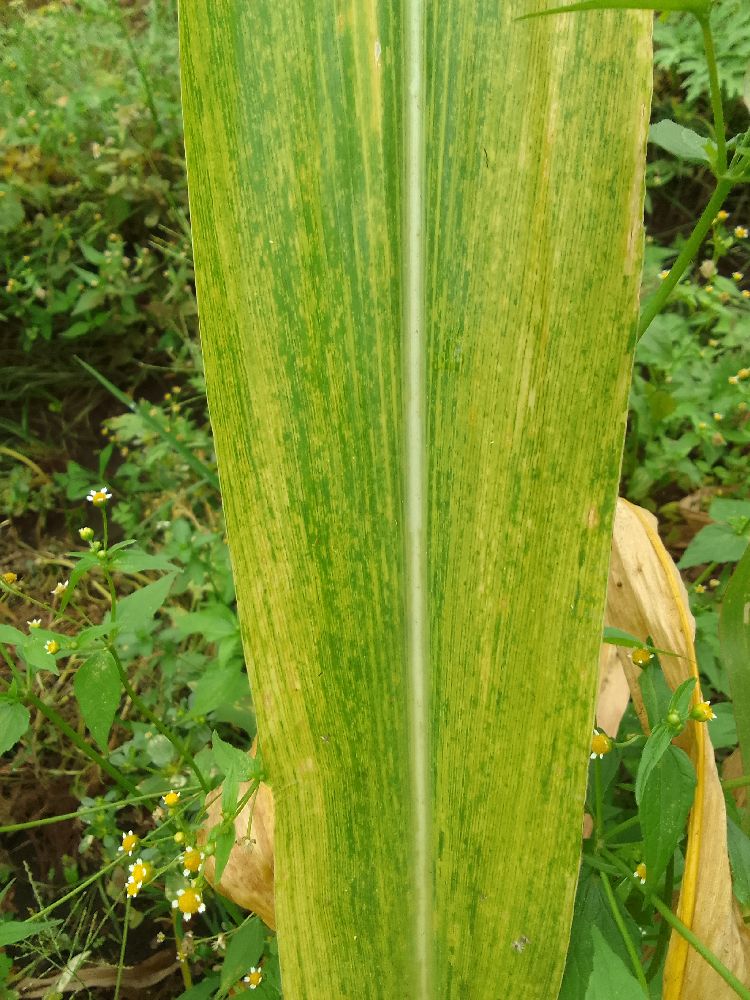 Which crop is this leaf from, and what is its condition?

maize, maize lethal necrosis
